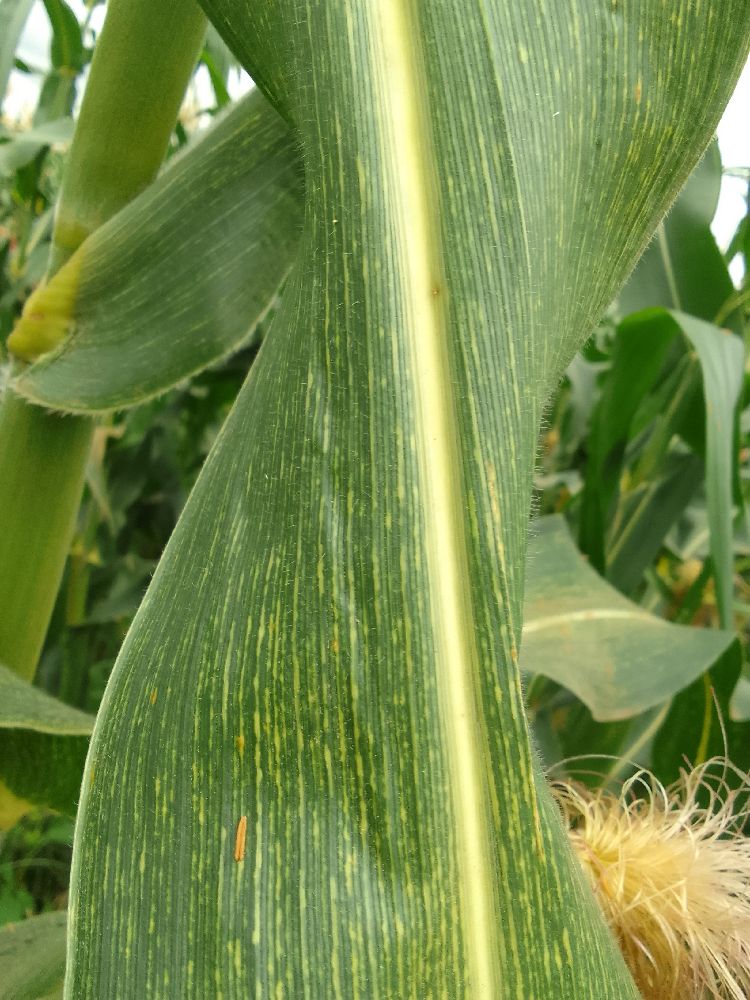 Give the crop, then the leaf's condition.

maize, maize streak virus
